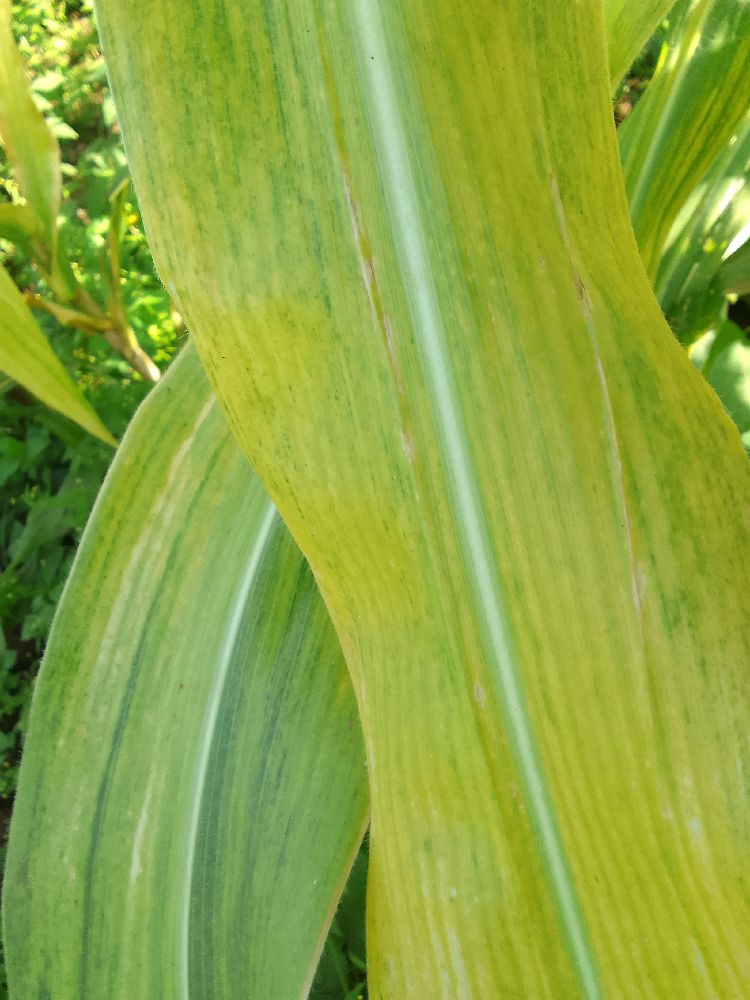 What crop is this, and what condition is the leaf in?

maize, maize lethal necrosis
